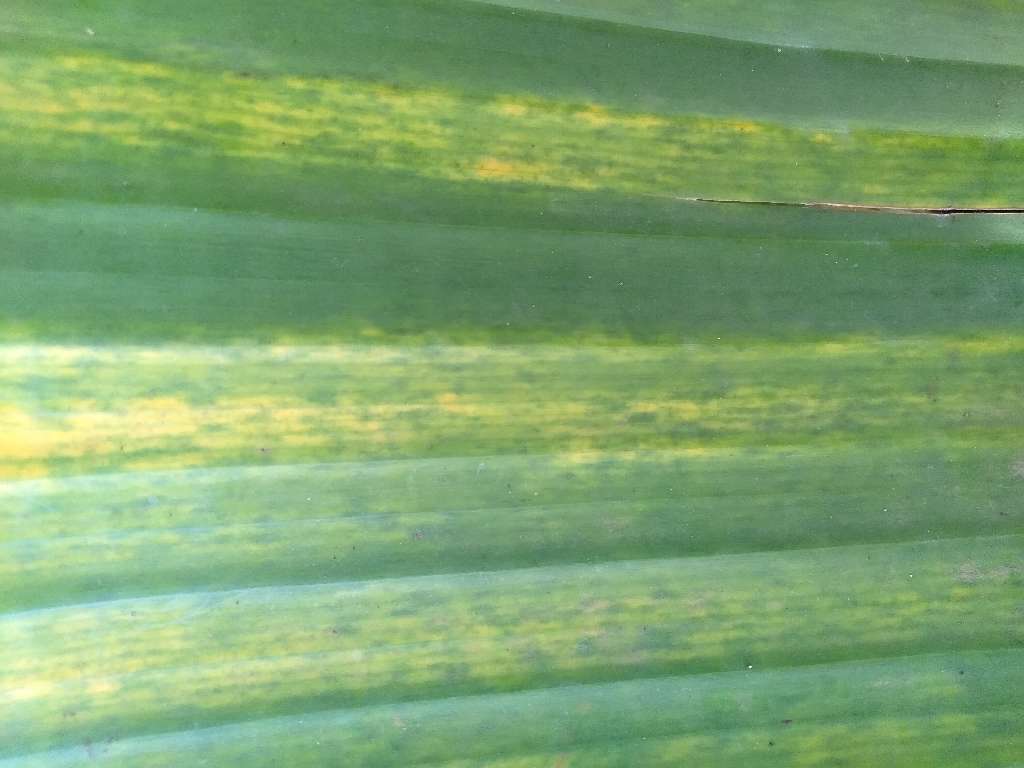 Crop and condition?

banana, fusarium wilt race 1
